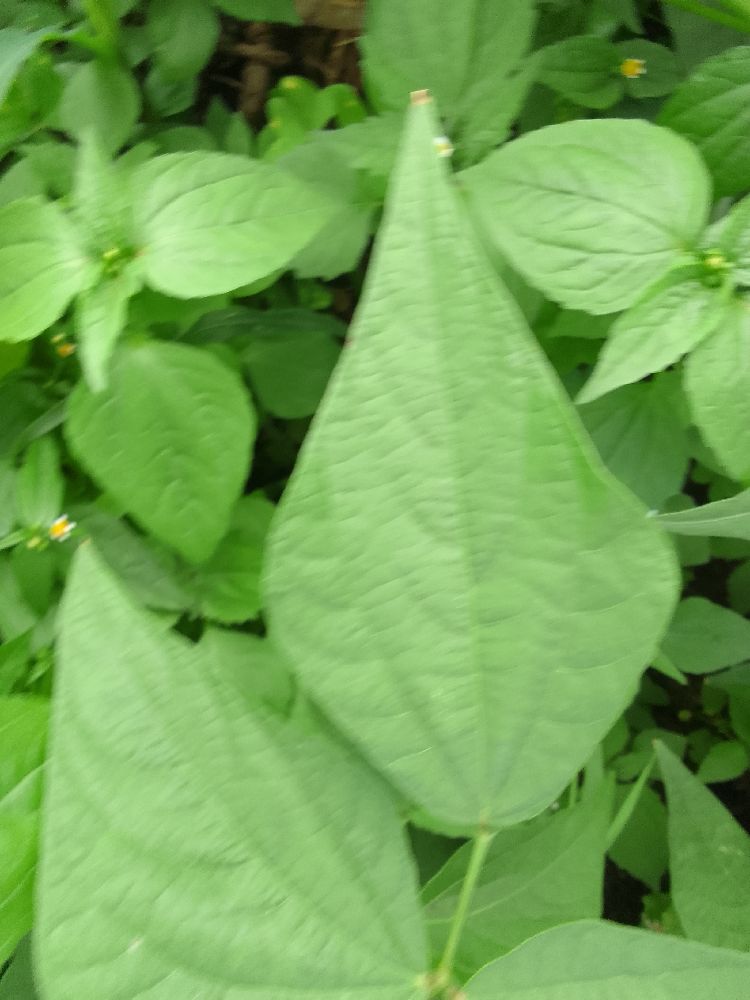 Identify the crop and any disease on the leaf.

common bean, healthy
